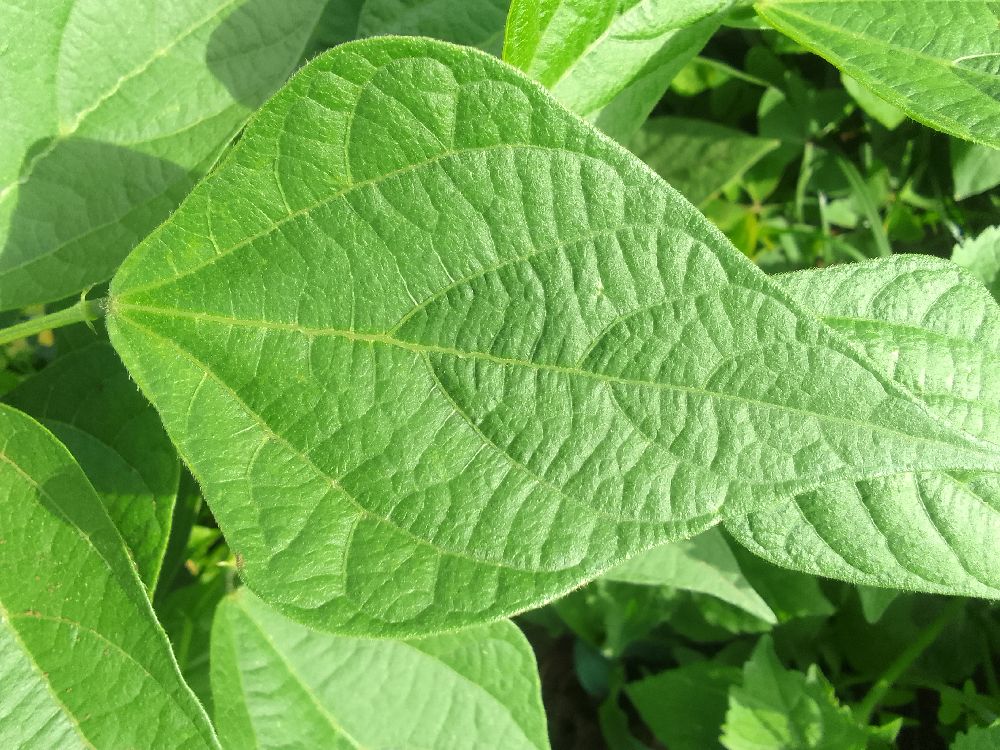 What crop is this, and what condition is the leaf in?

common bean, healthy
